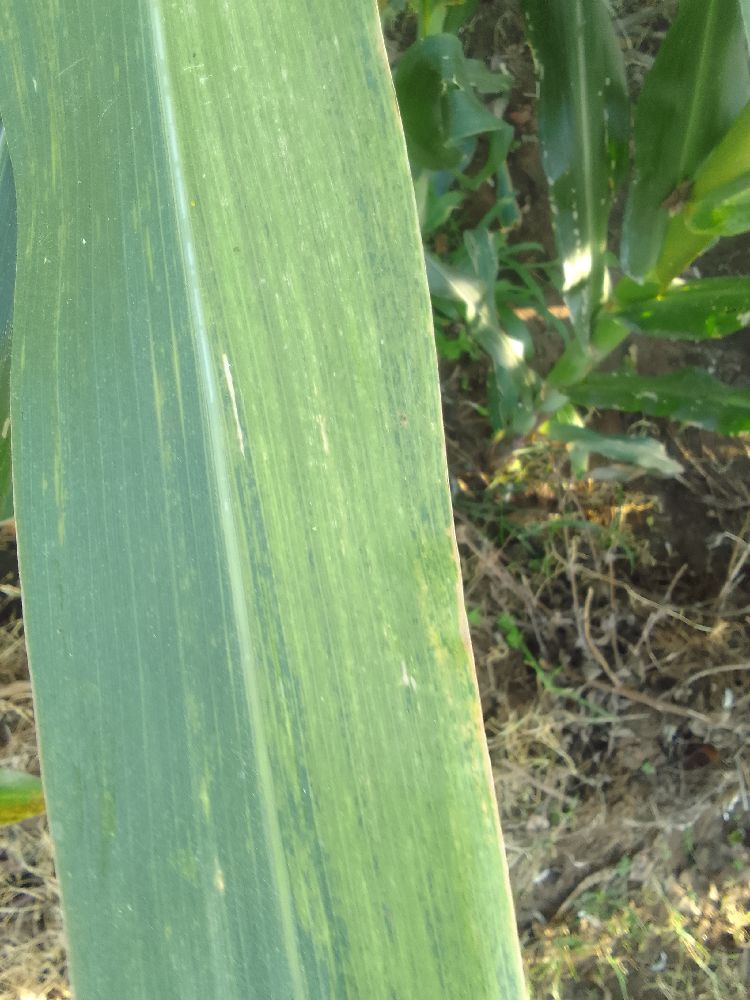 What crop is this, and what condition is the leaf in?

maize, maize lethal necrosis
